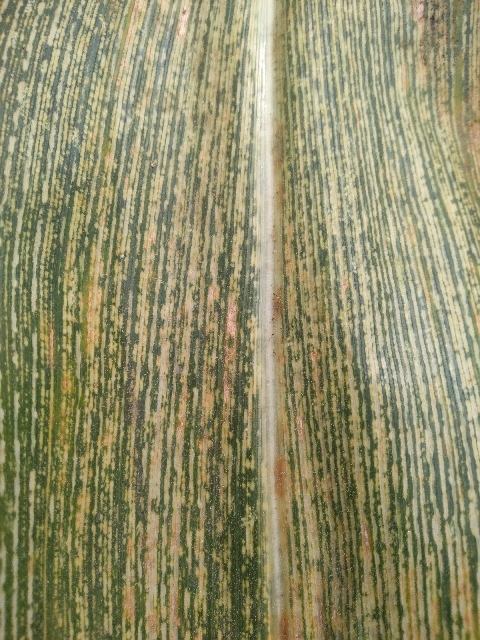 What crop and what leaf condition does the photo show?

maize, maize streak virus
